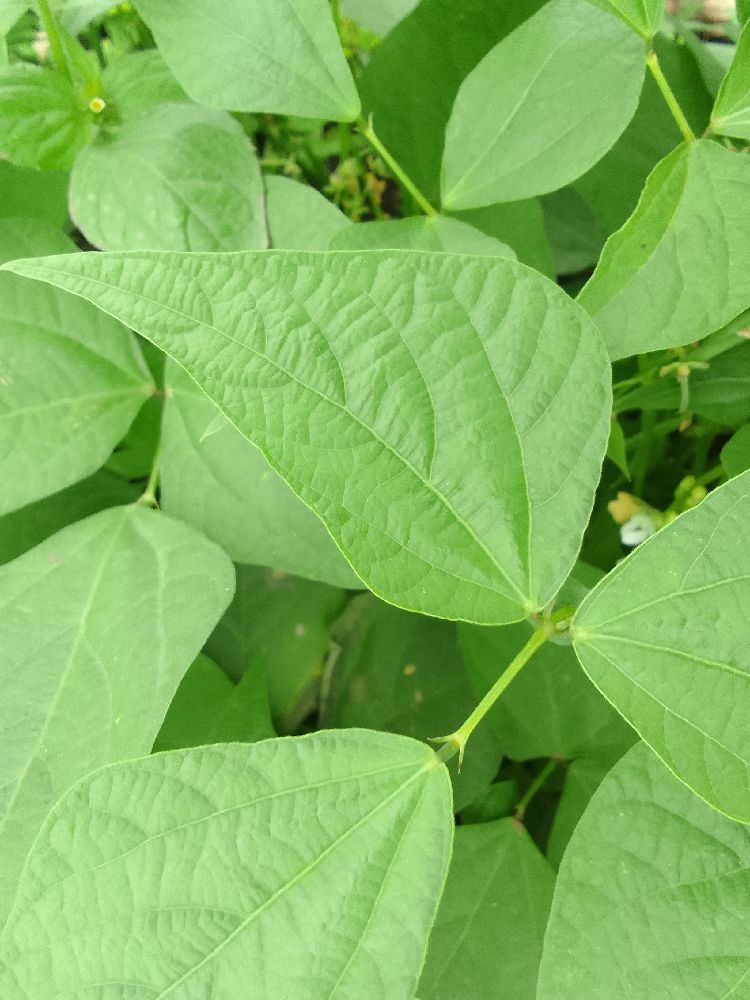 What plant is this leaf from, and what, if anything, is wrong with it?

common bean, healthy
